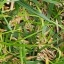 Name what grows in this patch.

grass
